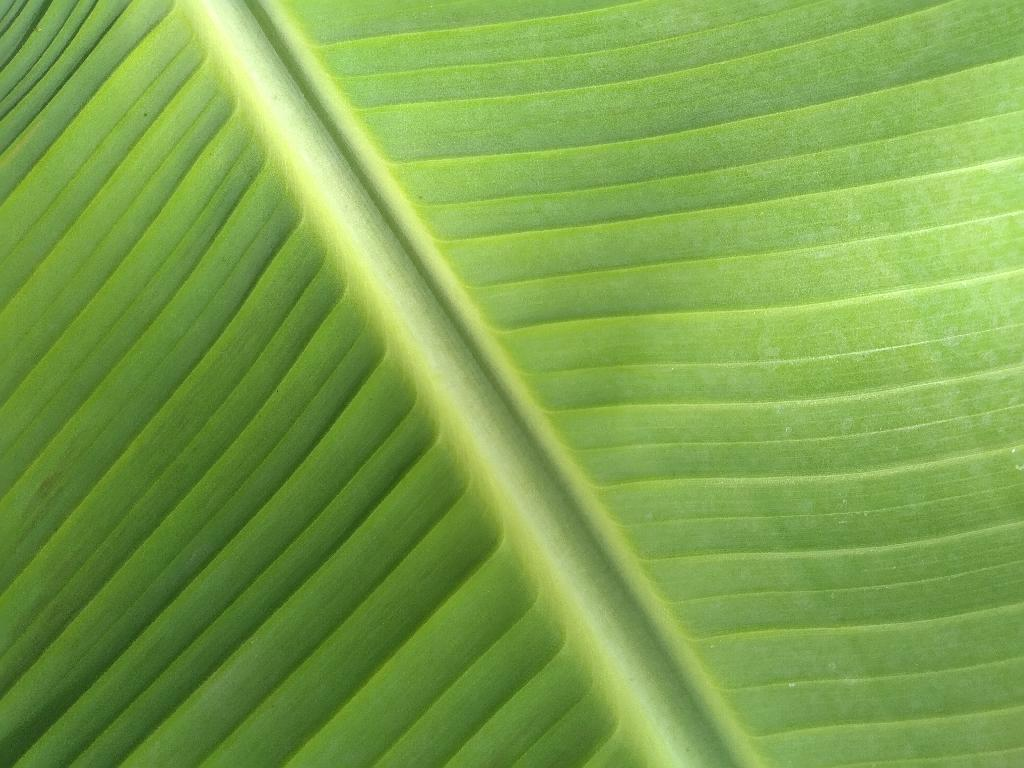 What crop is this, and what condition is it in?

banana, healthy
